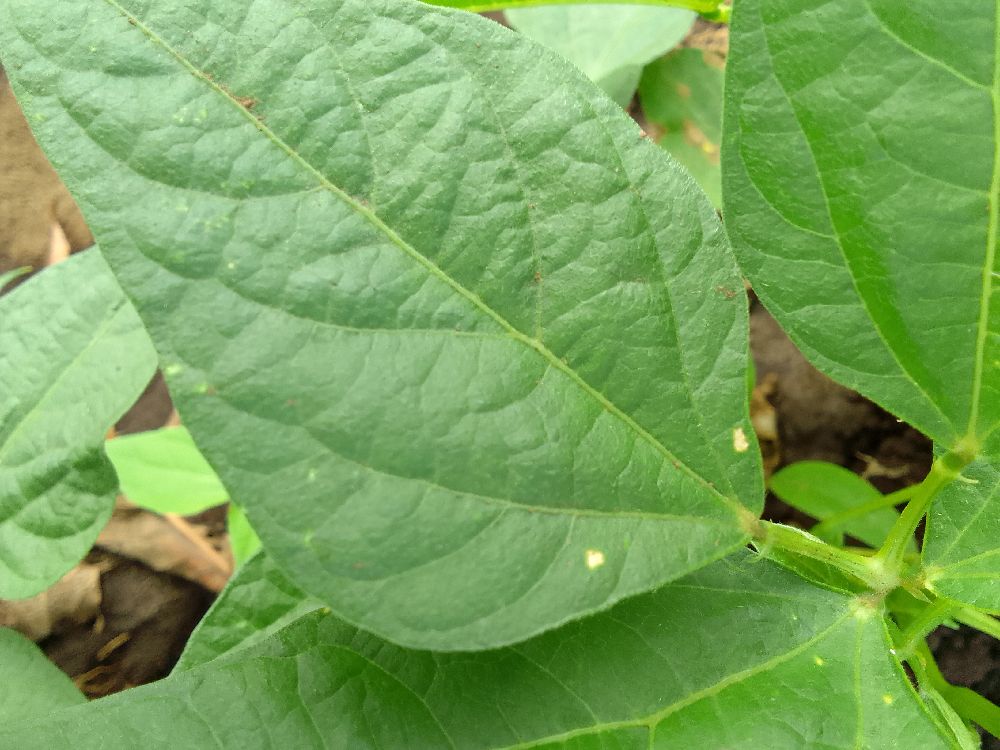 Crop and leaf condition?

common bean, healthy
